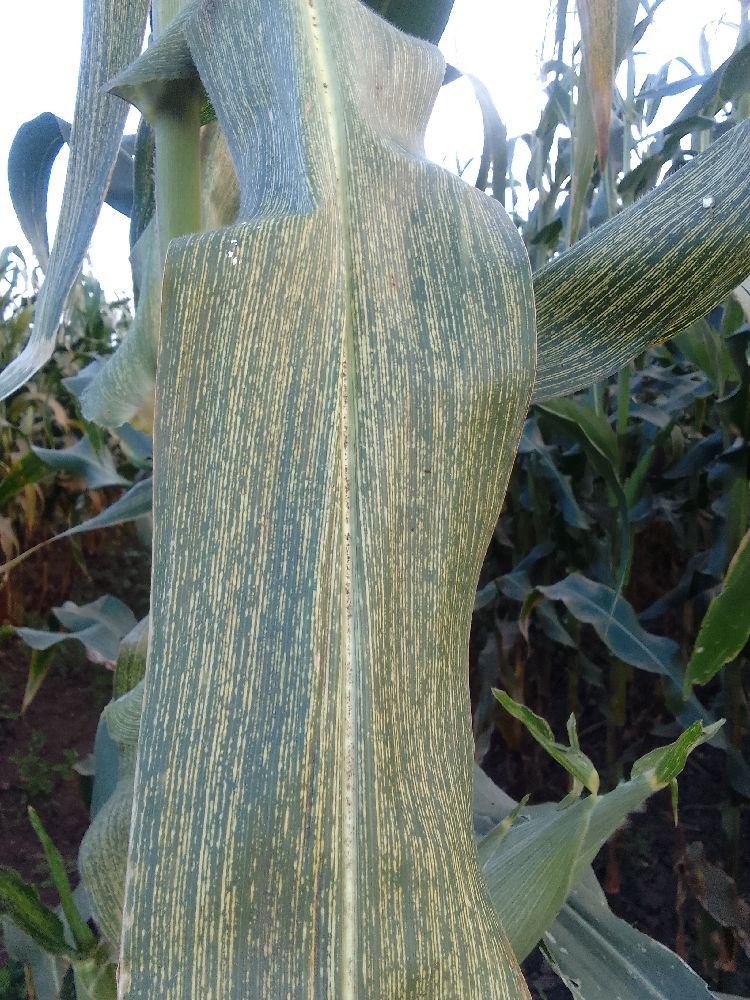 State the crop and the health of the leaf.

maize, maize streak virus
